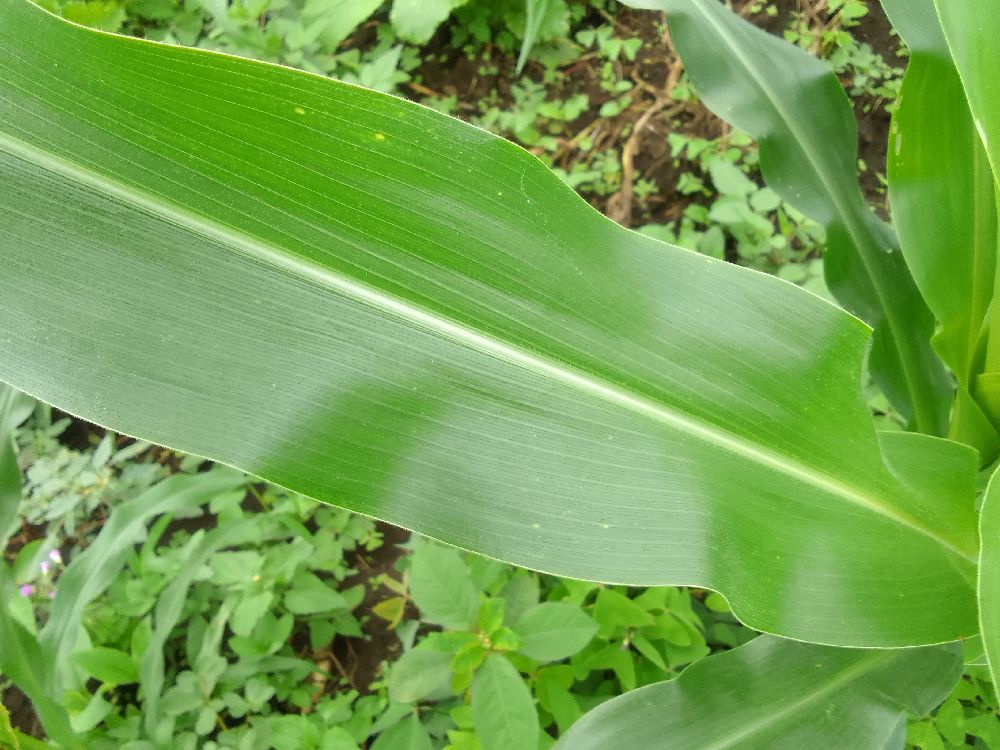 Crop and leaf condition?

maize, healthy
